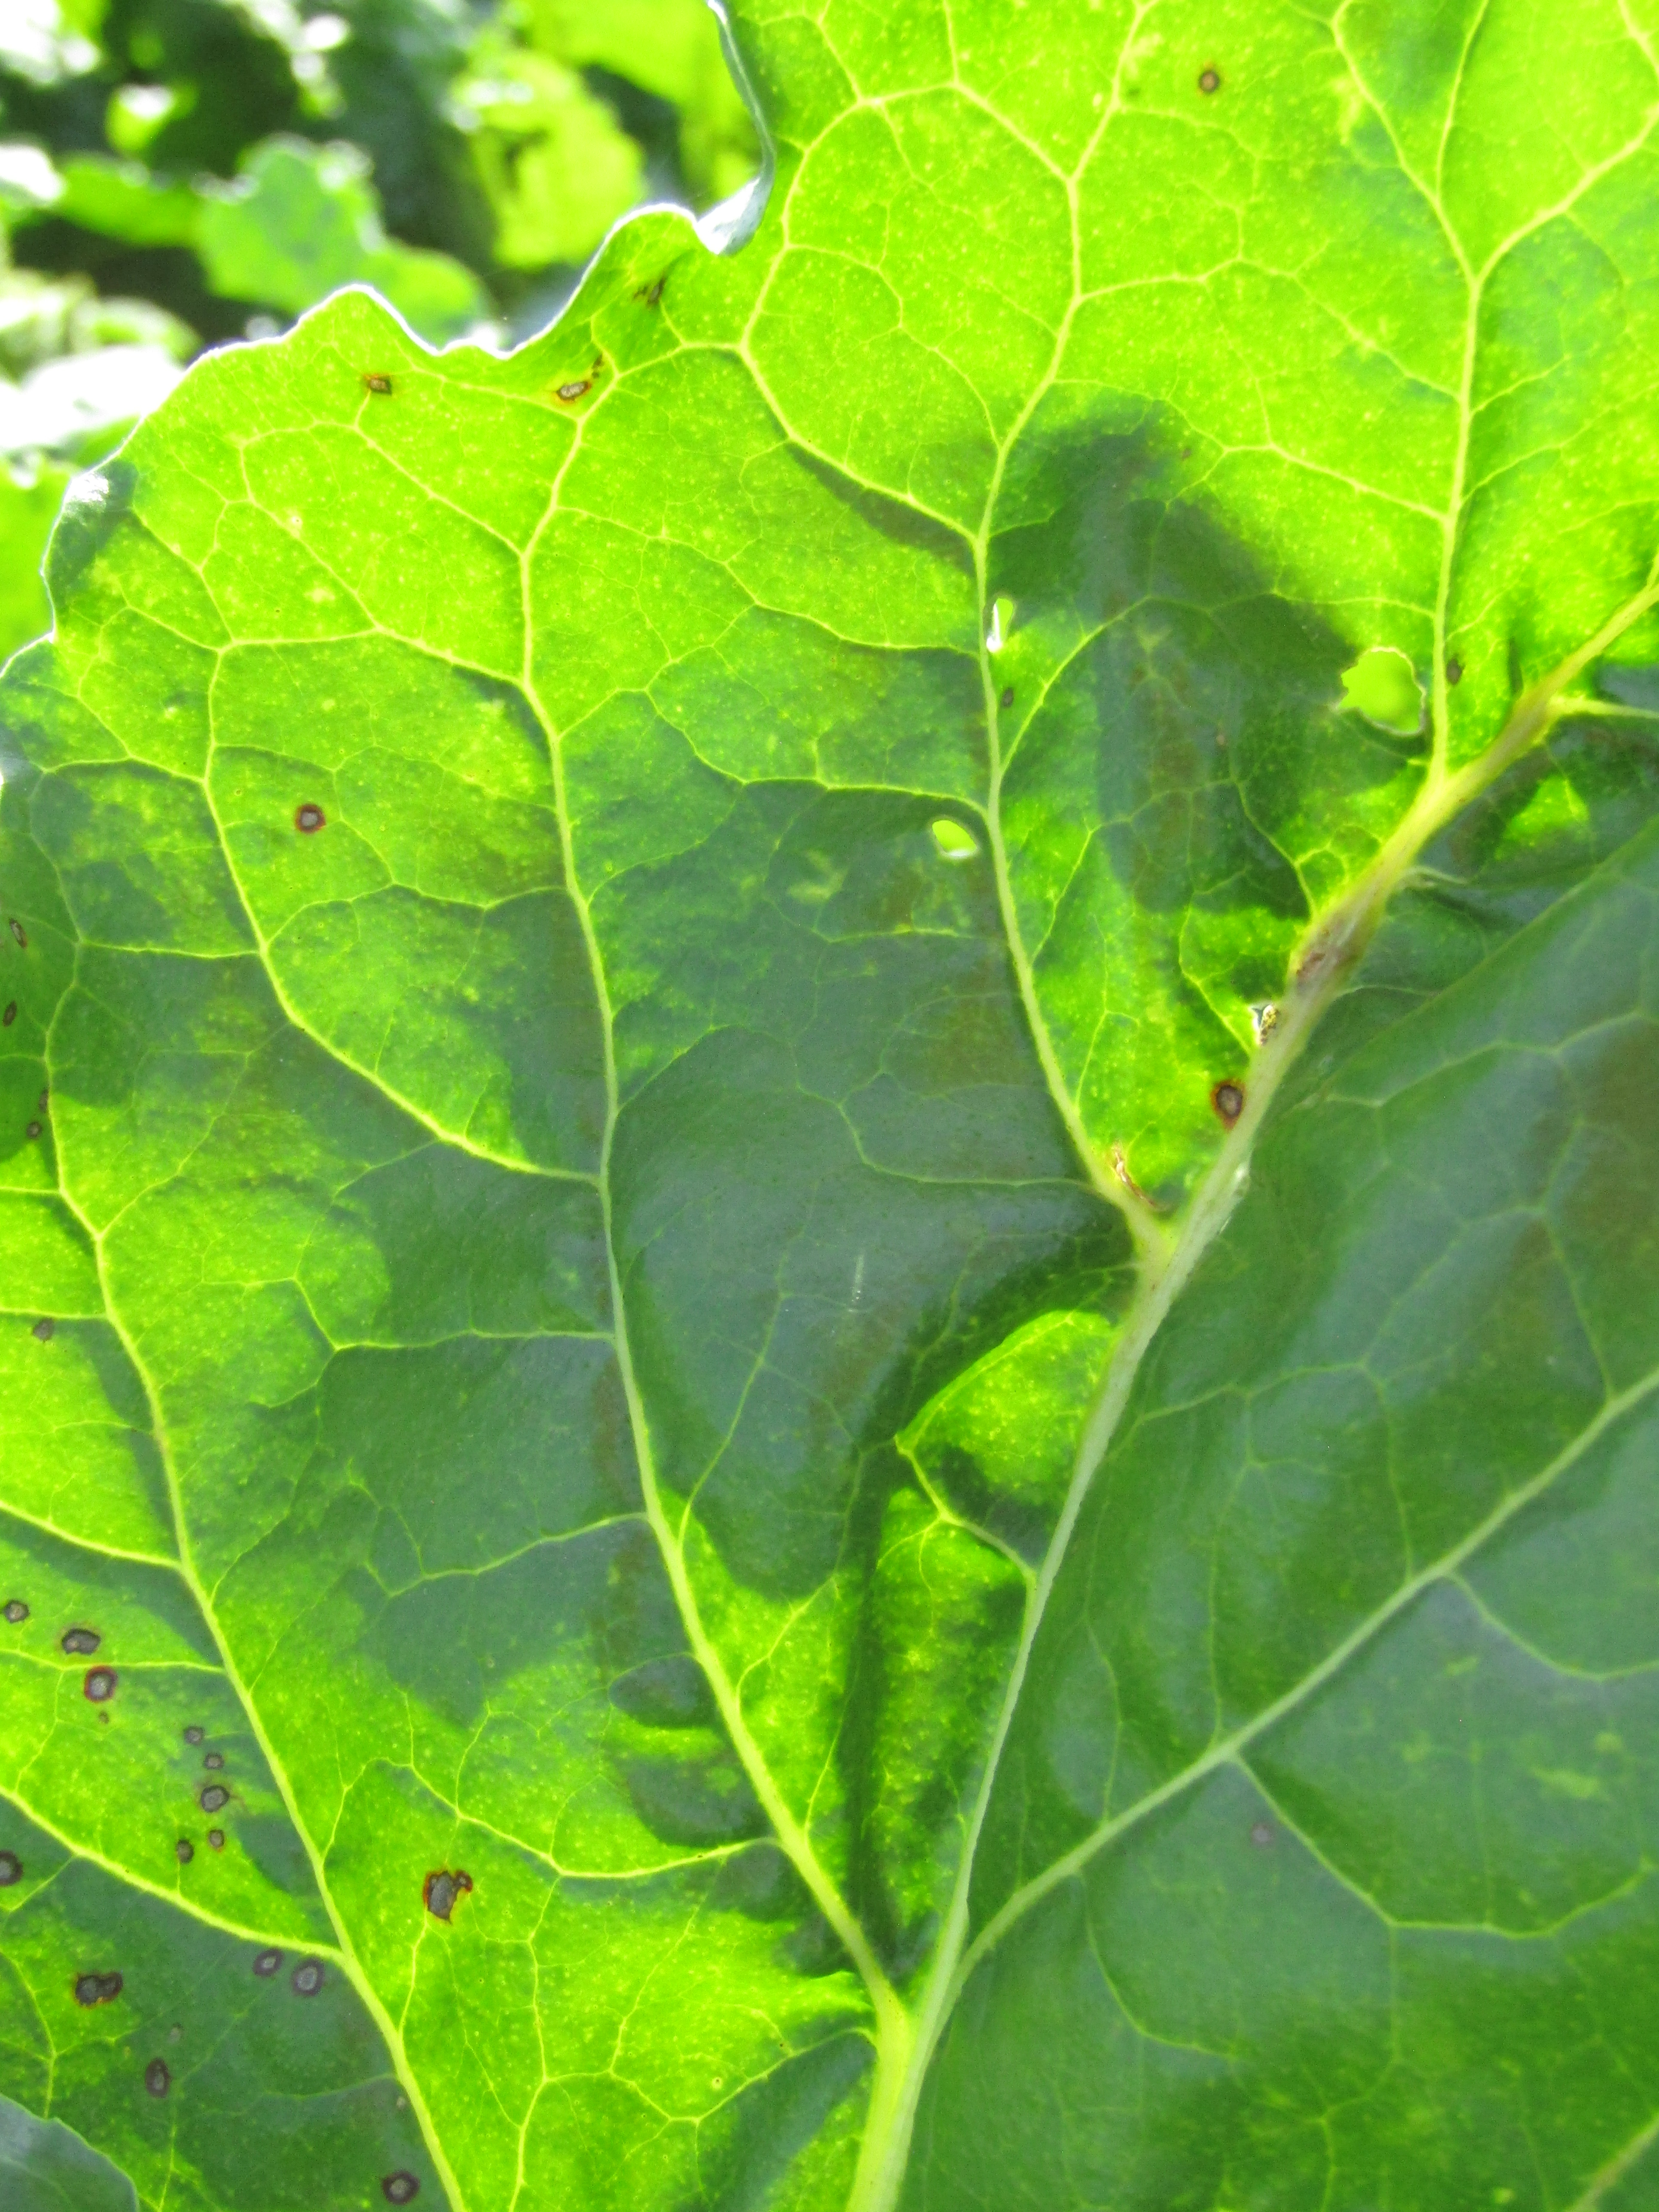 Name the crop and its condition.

beet, cercospora
